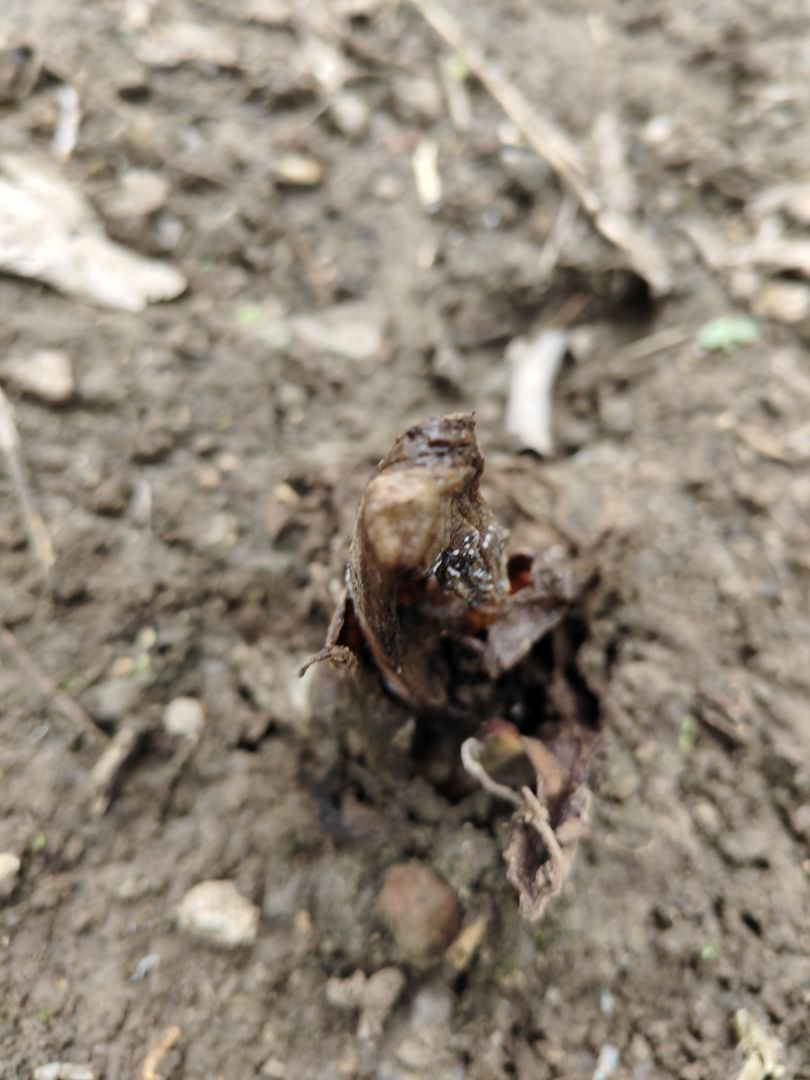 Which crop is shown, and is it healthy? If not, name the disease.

taro, root rot
